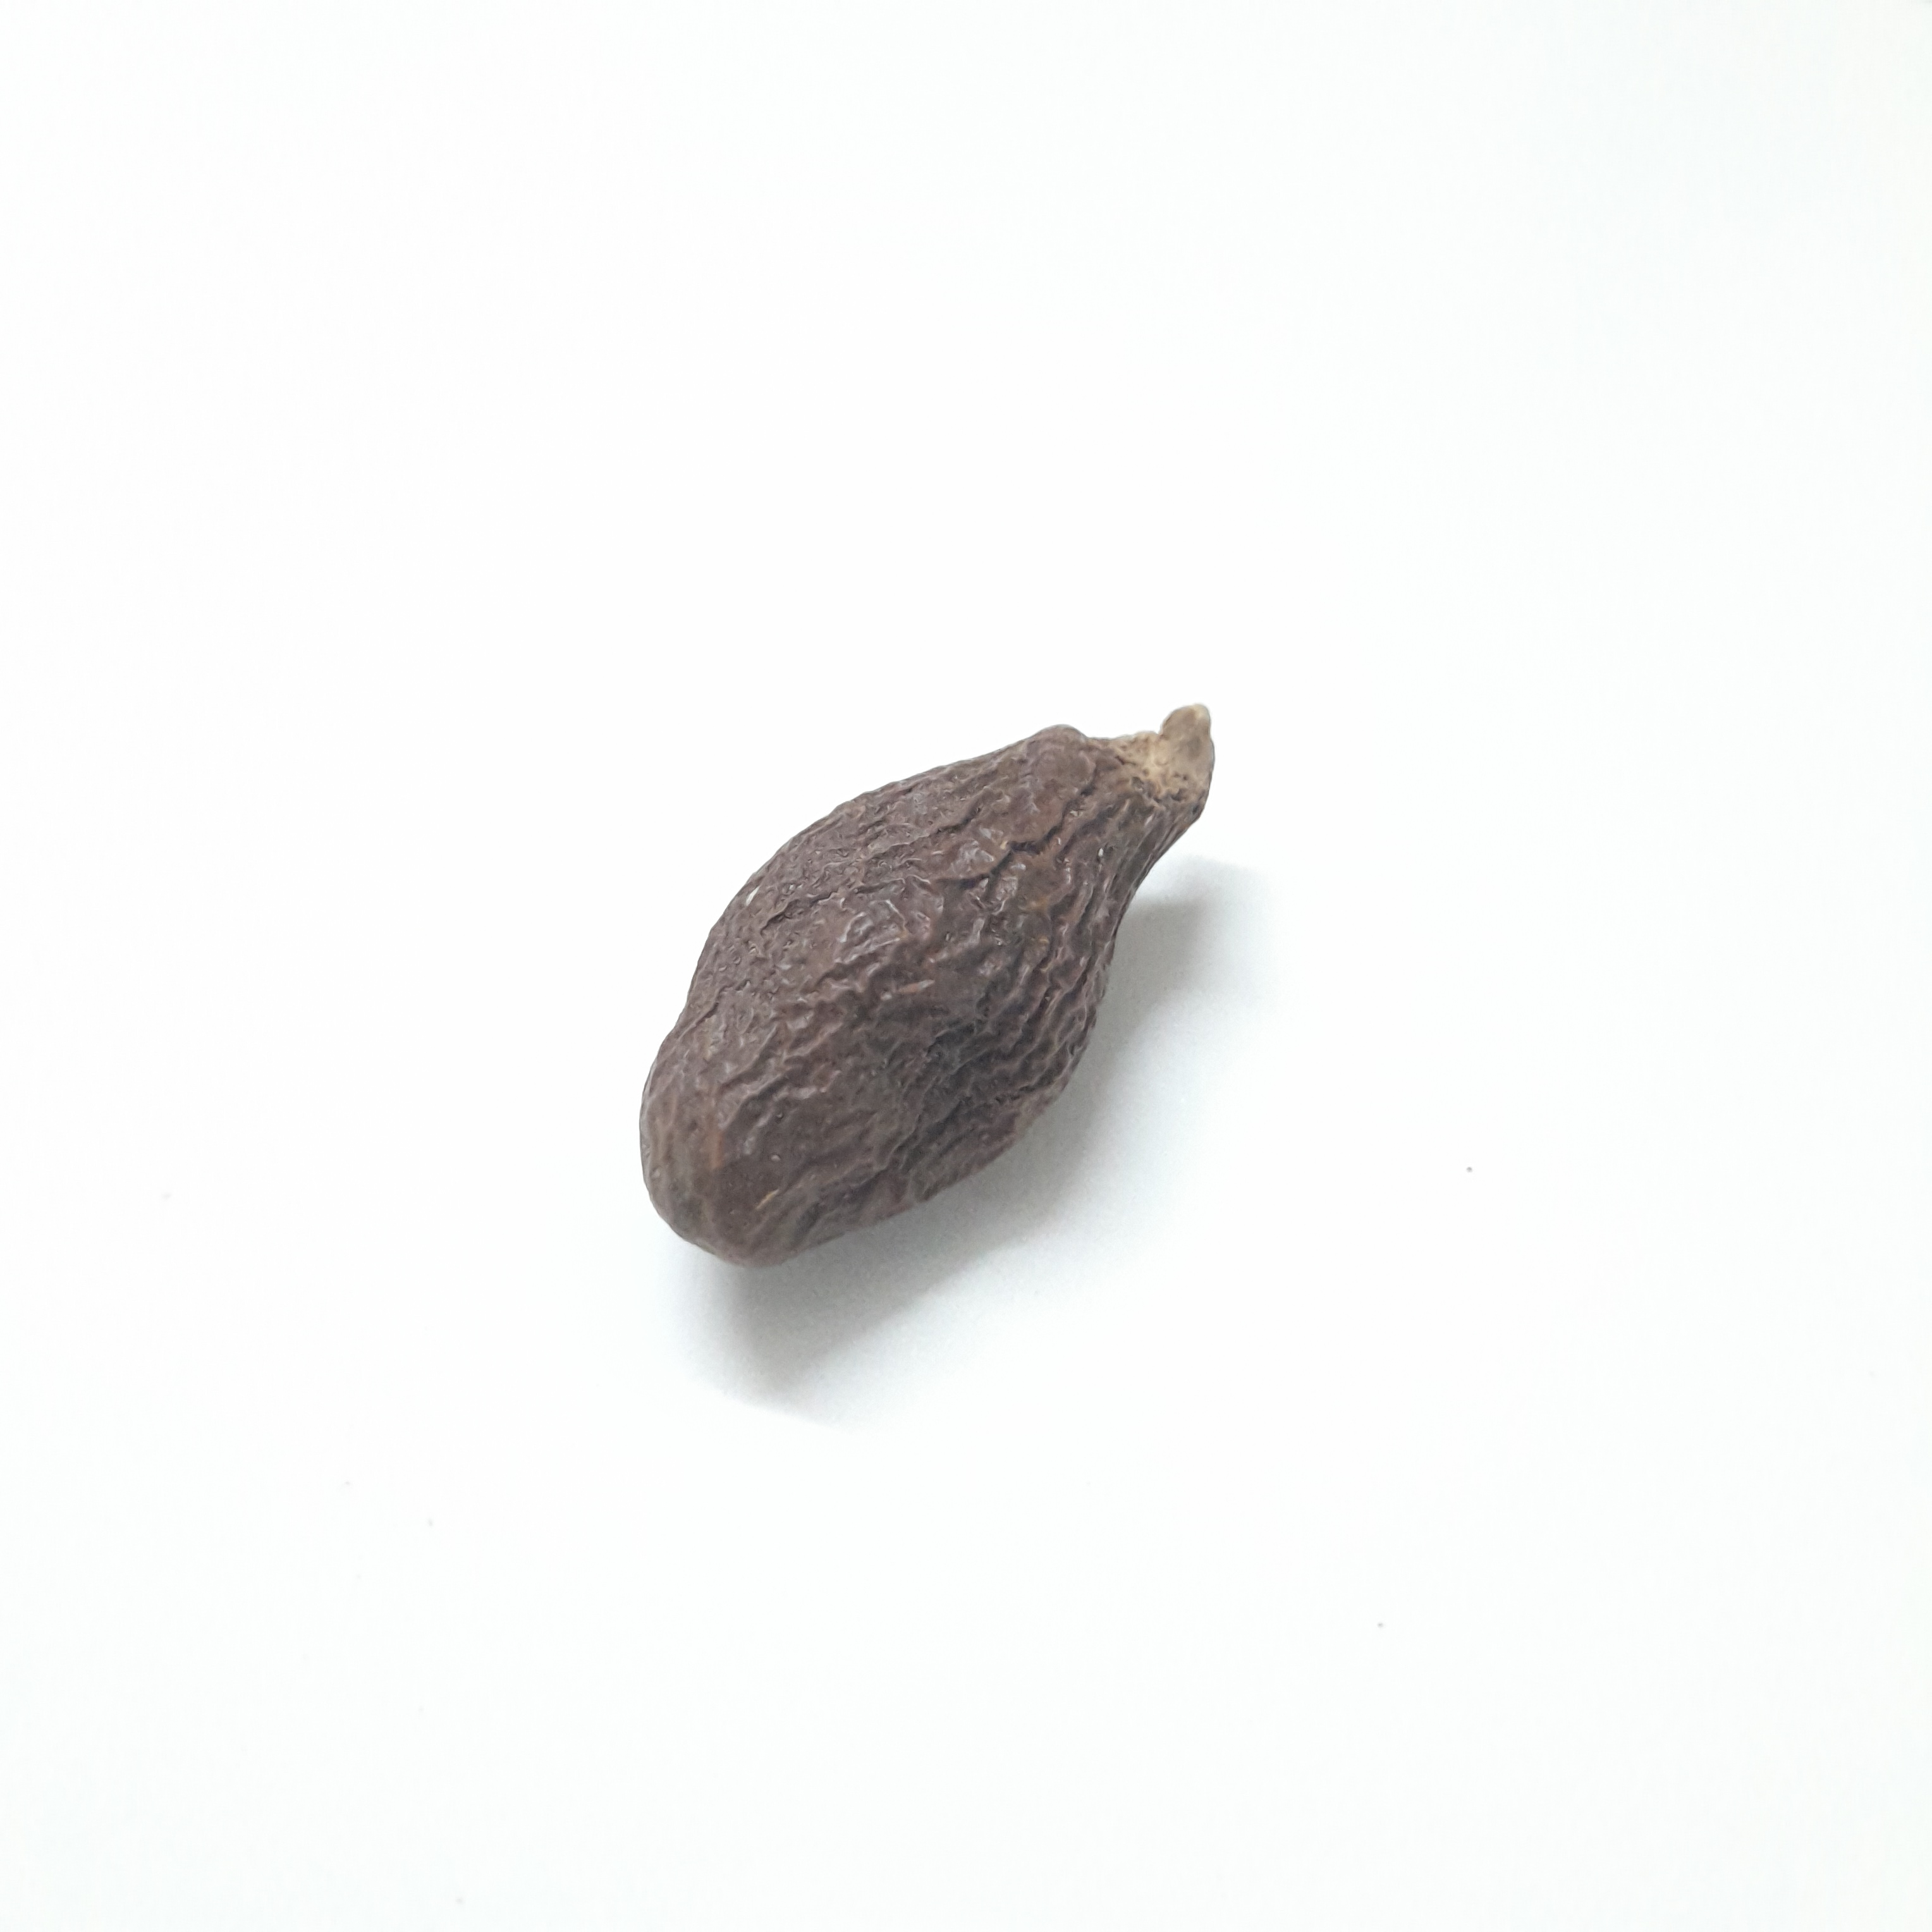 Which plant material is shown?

niranjanphal
